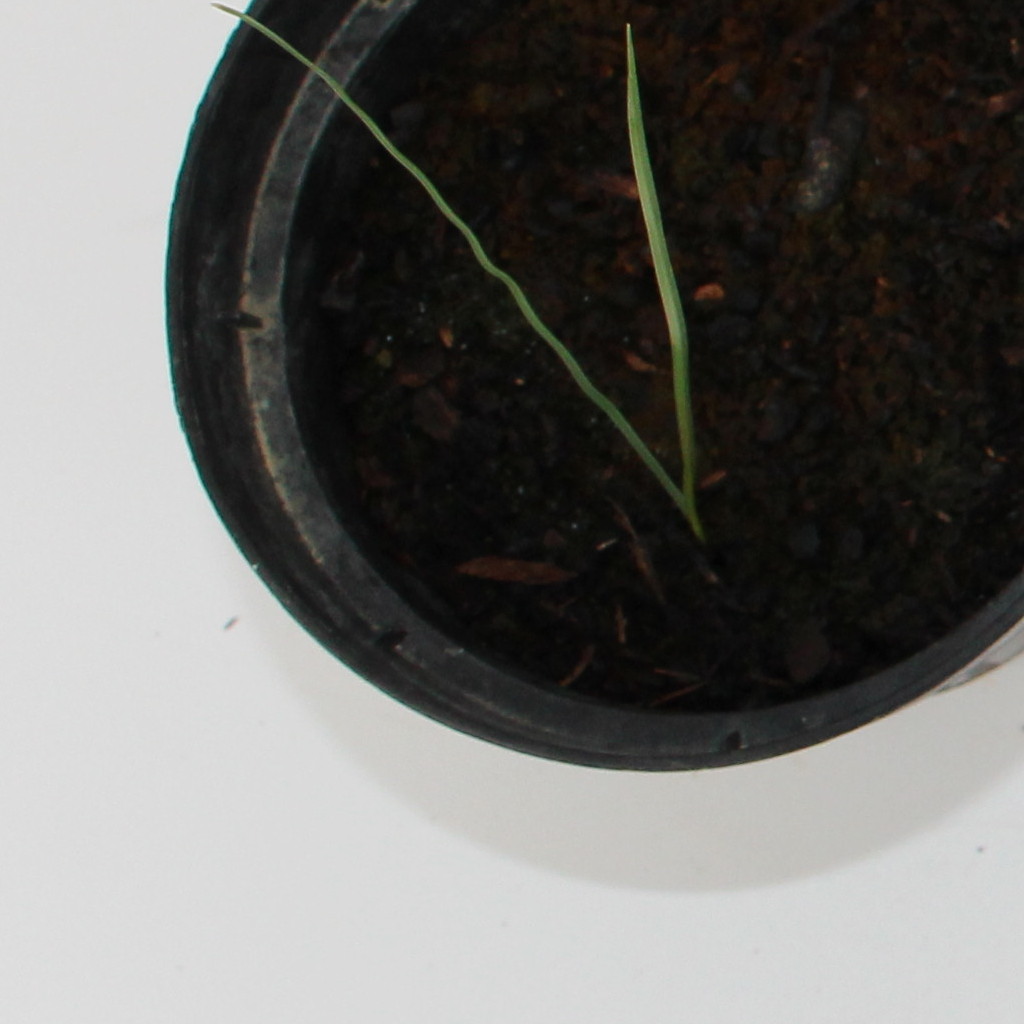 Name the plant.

Lolium multiflorum
